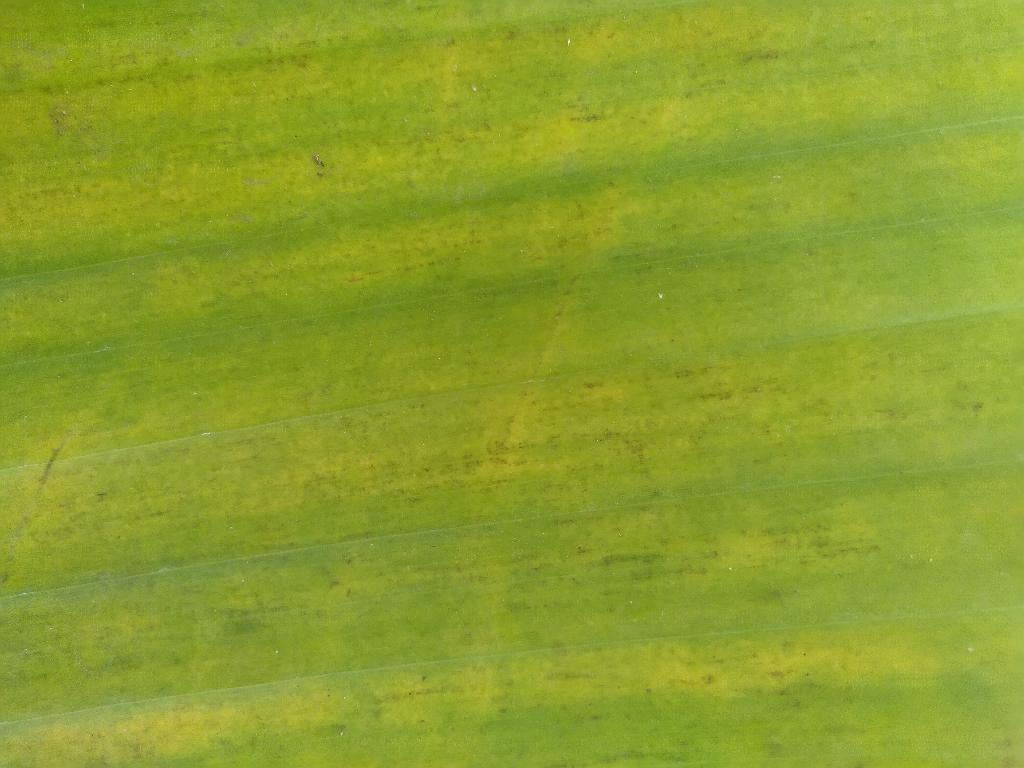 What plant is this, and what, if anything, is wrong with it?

banana, fusarium wilt race 1
